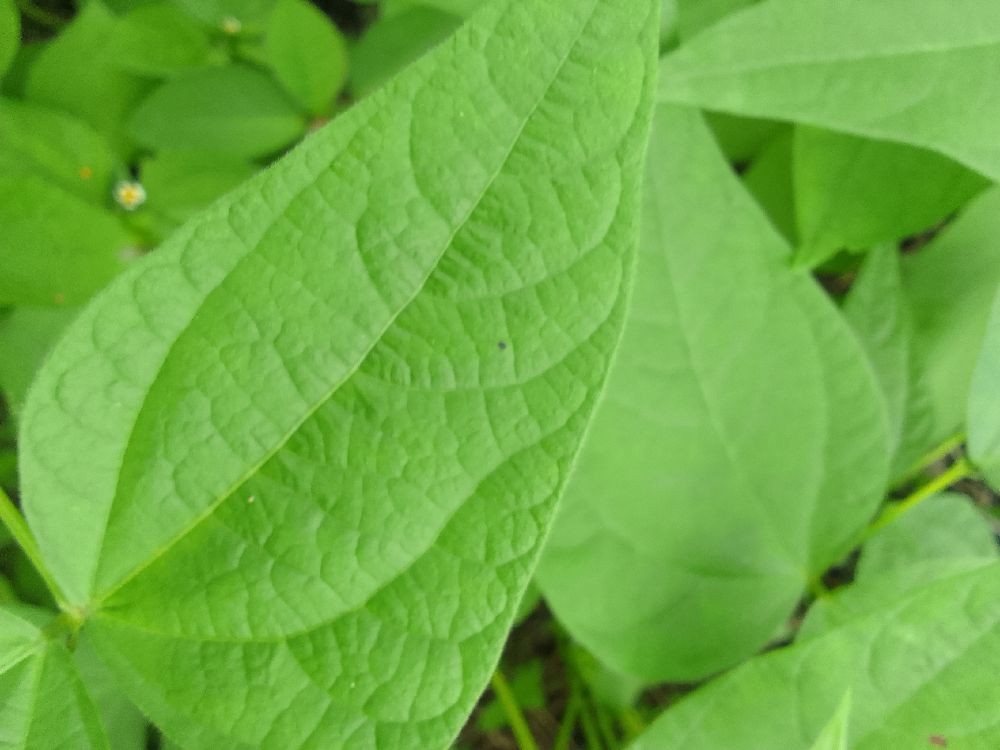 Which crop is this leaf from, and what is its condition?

common bean, healthy
